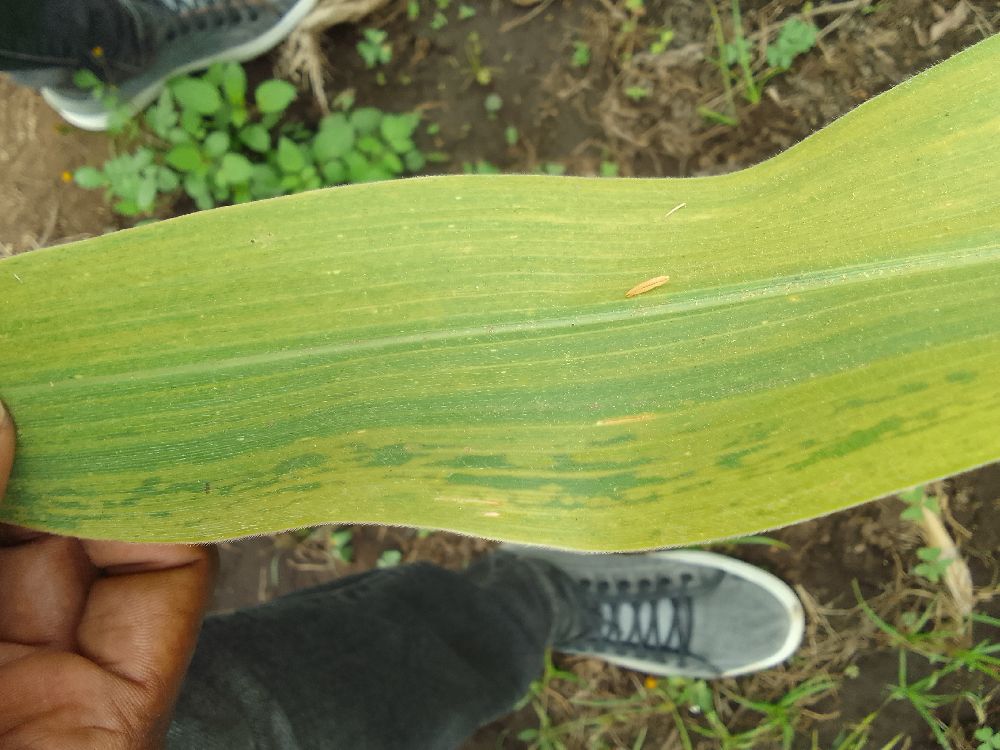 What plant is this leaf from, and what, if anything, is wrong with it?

maize, maize lethal necrosis
